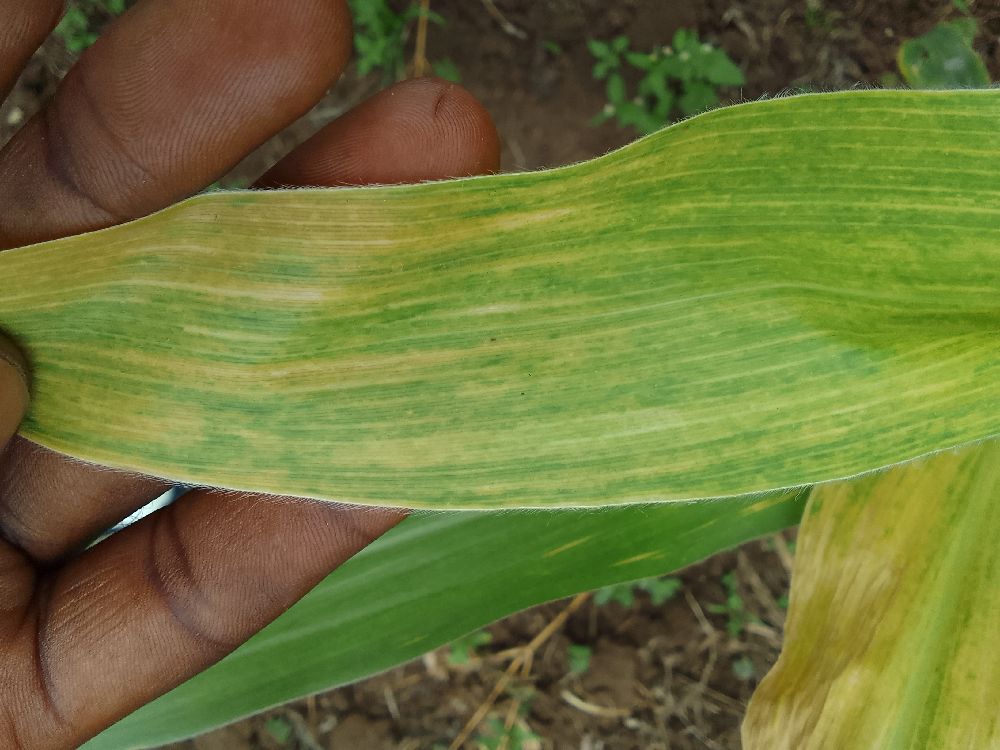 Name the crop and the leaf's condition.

maize, maize lethal necrosis
